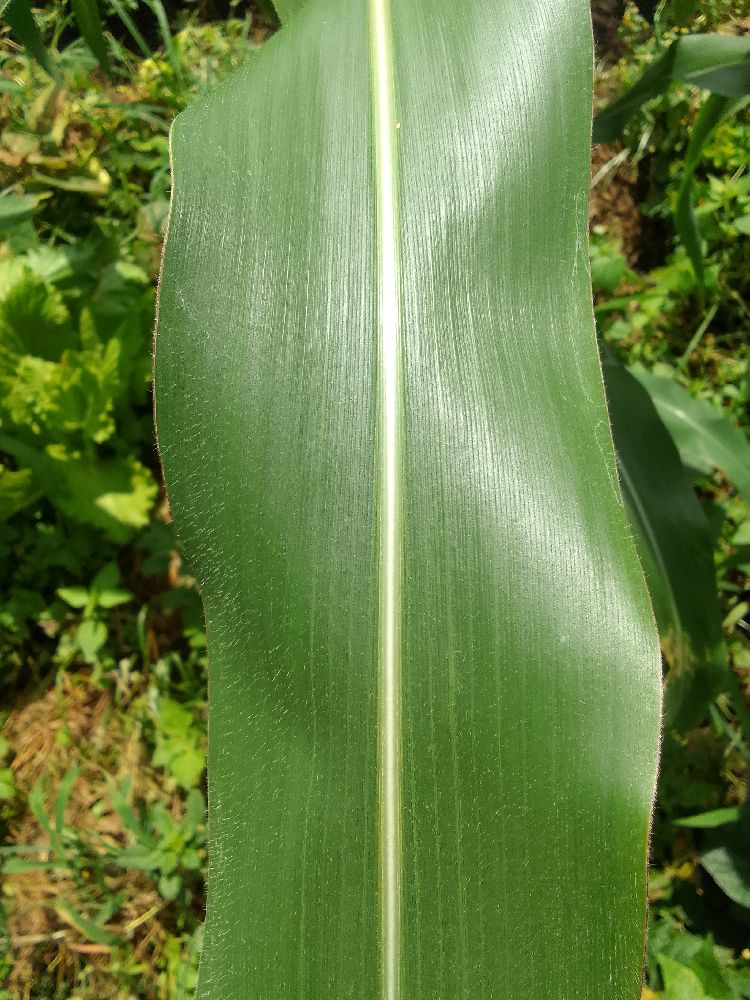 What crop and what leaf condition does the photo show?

maize, healthy
